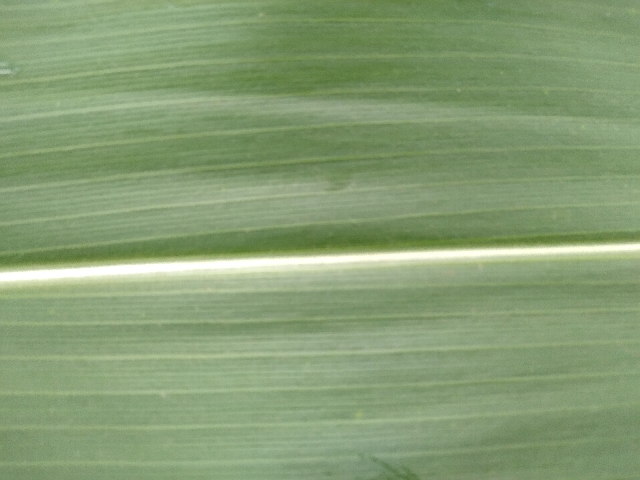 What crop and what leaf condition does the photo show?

maize, healthy
